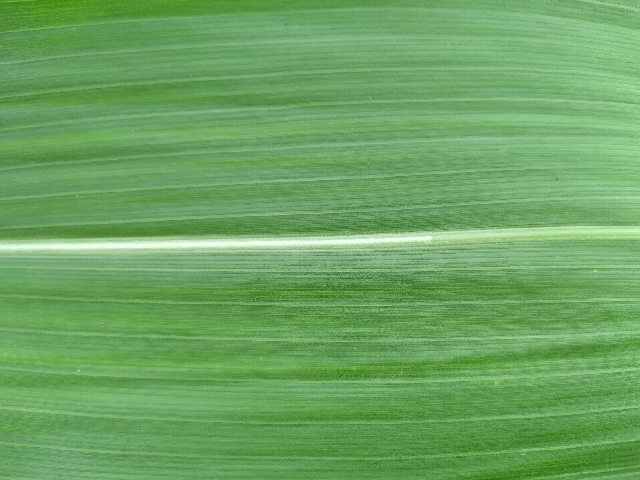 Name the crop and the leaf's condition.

maize, healthy
